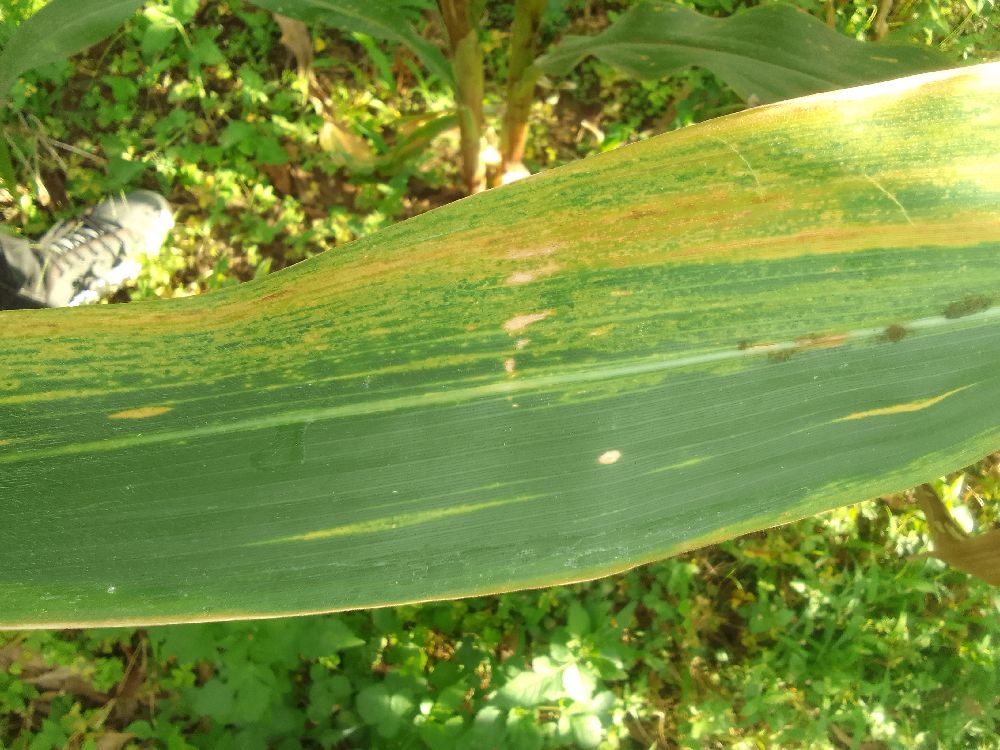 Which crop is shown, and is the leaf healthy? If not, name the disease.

maize, maize lethal necrosis
